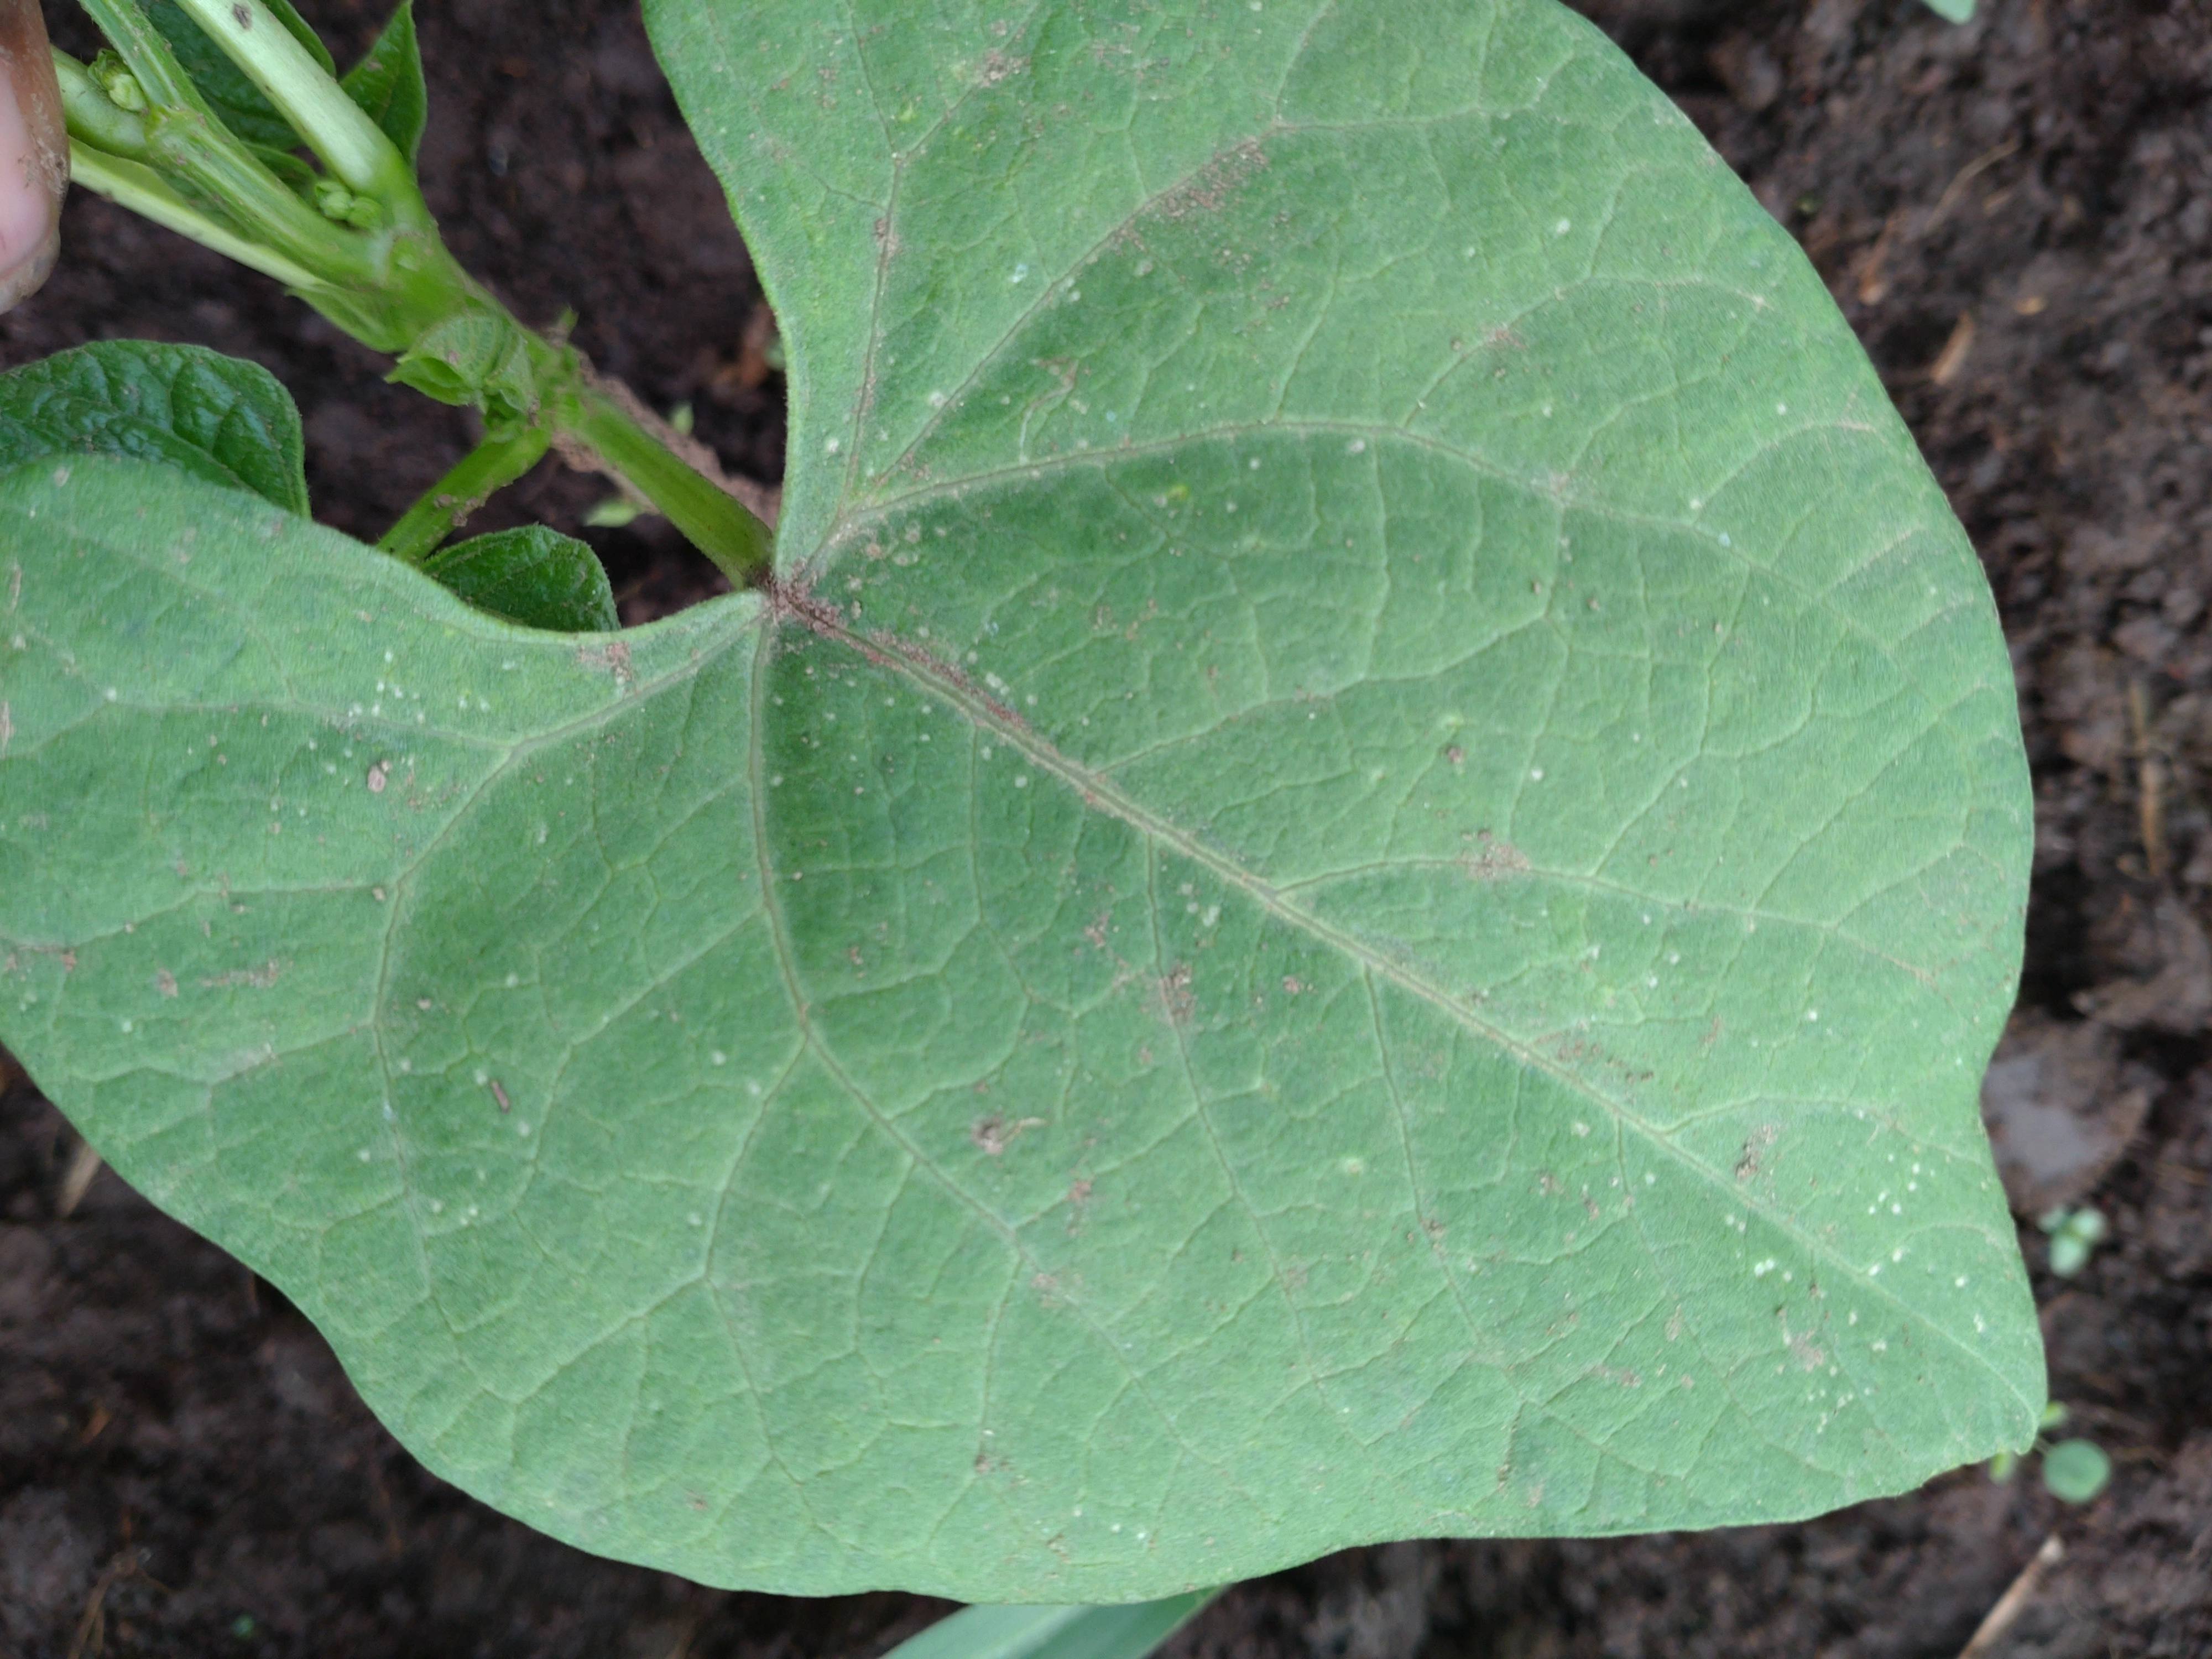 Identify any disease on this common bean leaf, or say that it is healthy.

healthy
